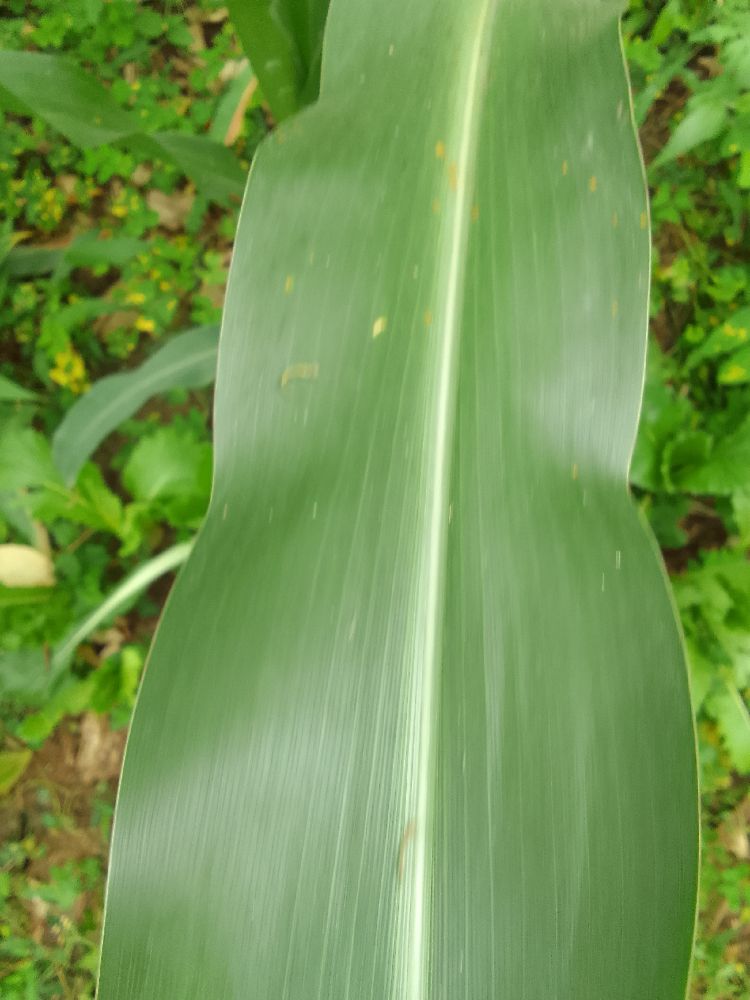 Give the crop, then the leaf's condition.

maize, healthy
